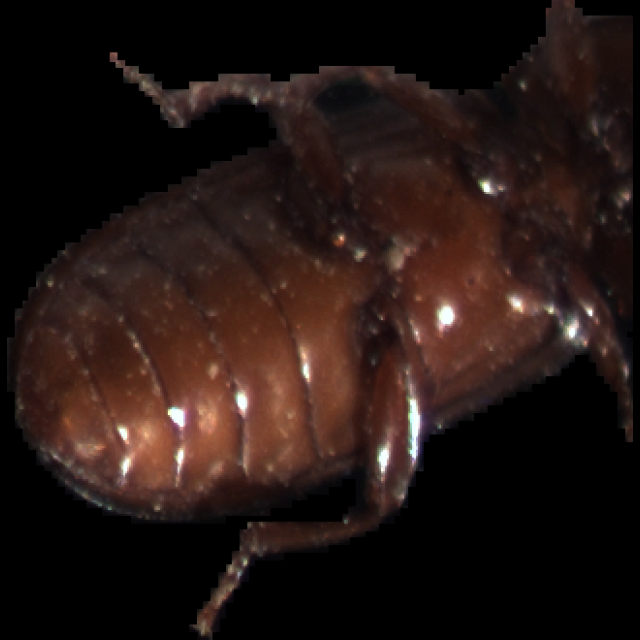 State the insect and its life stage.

mealworm beetle
